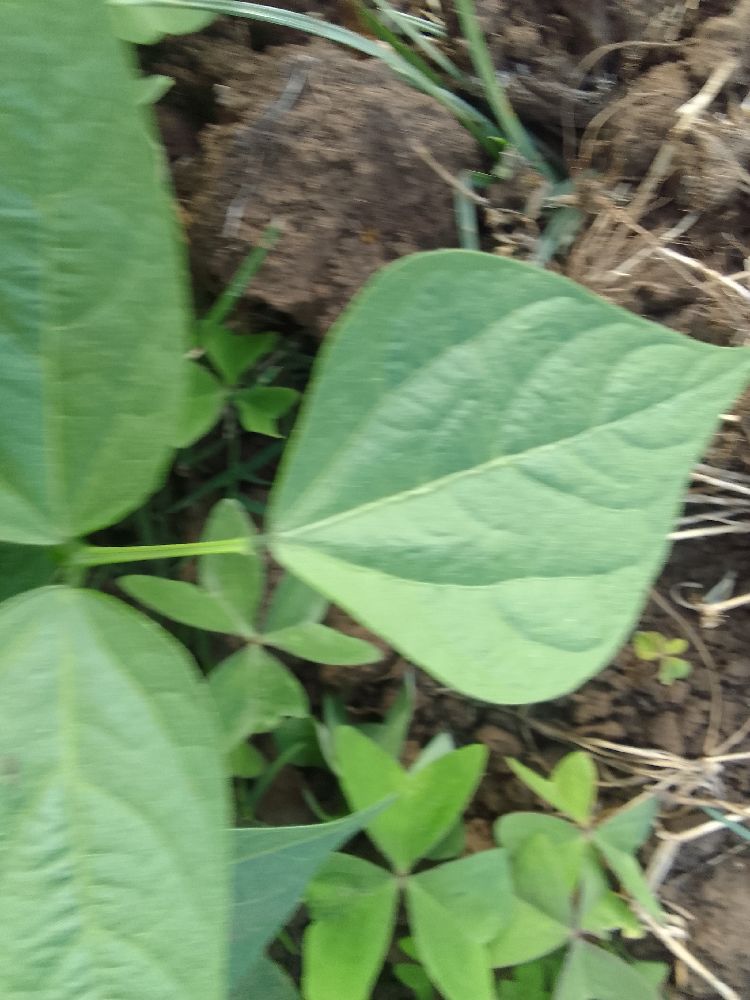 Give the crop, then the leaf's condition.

common bean, healthy
